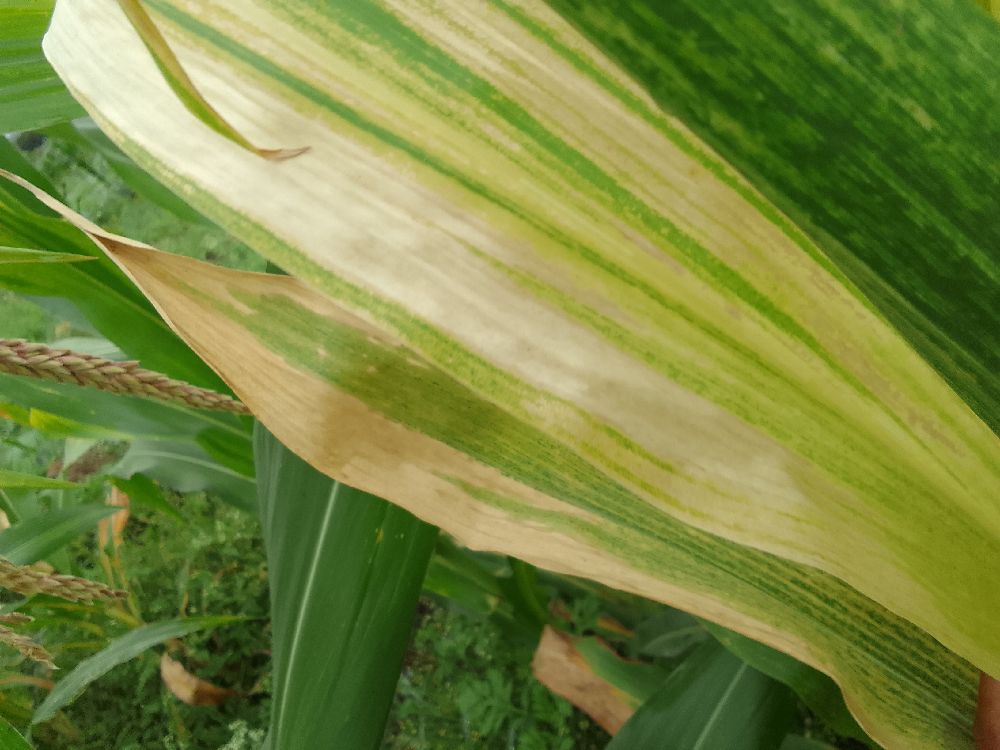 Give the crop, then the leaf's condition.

maize, maize lethal necrosis
